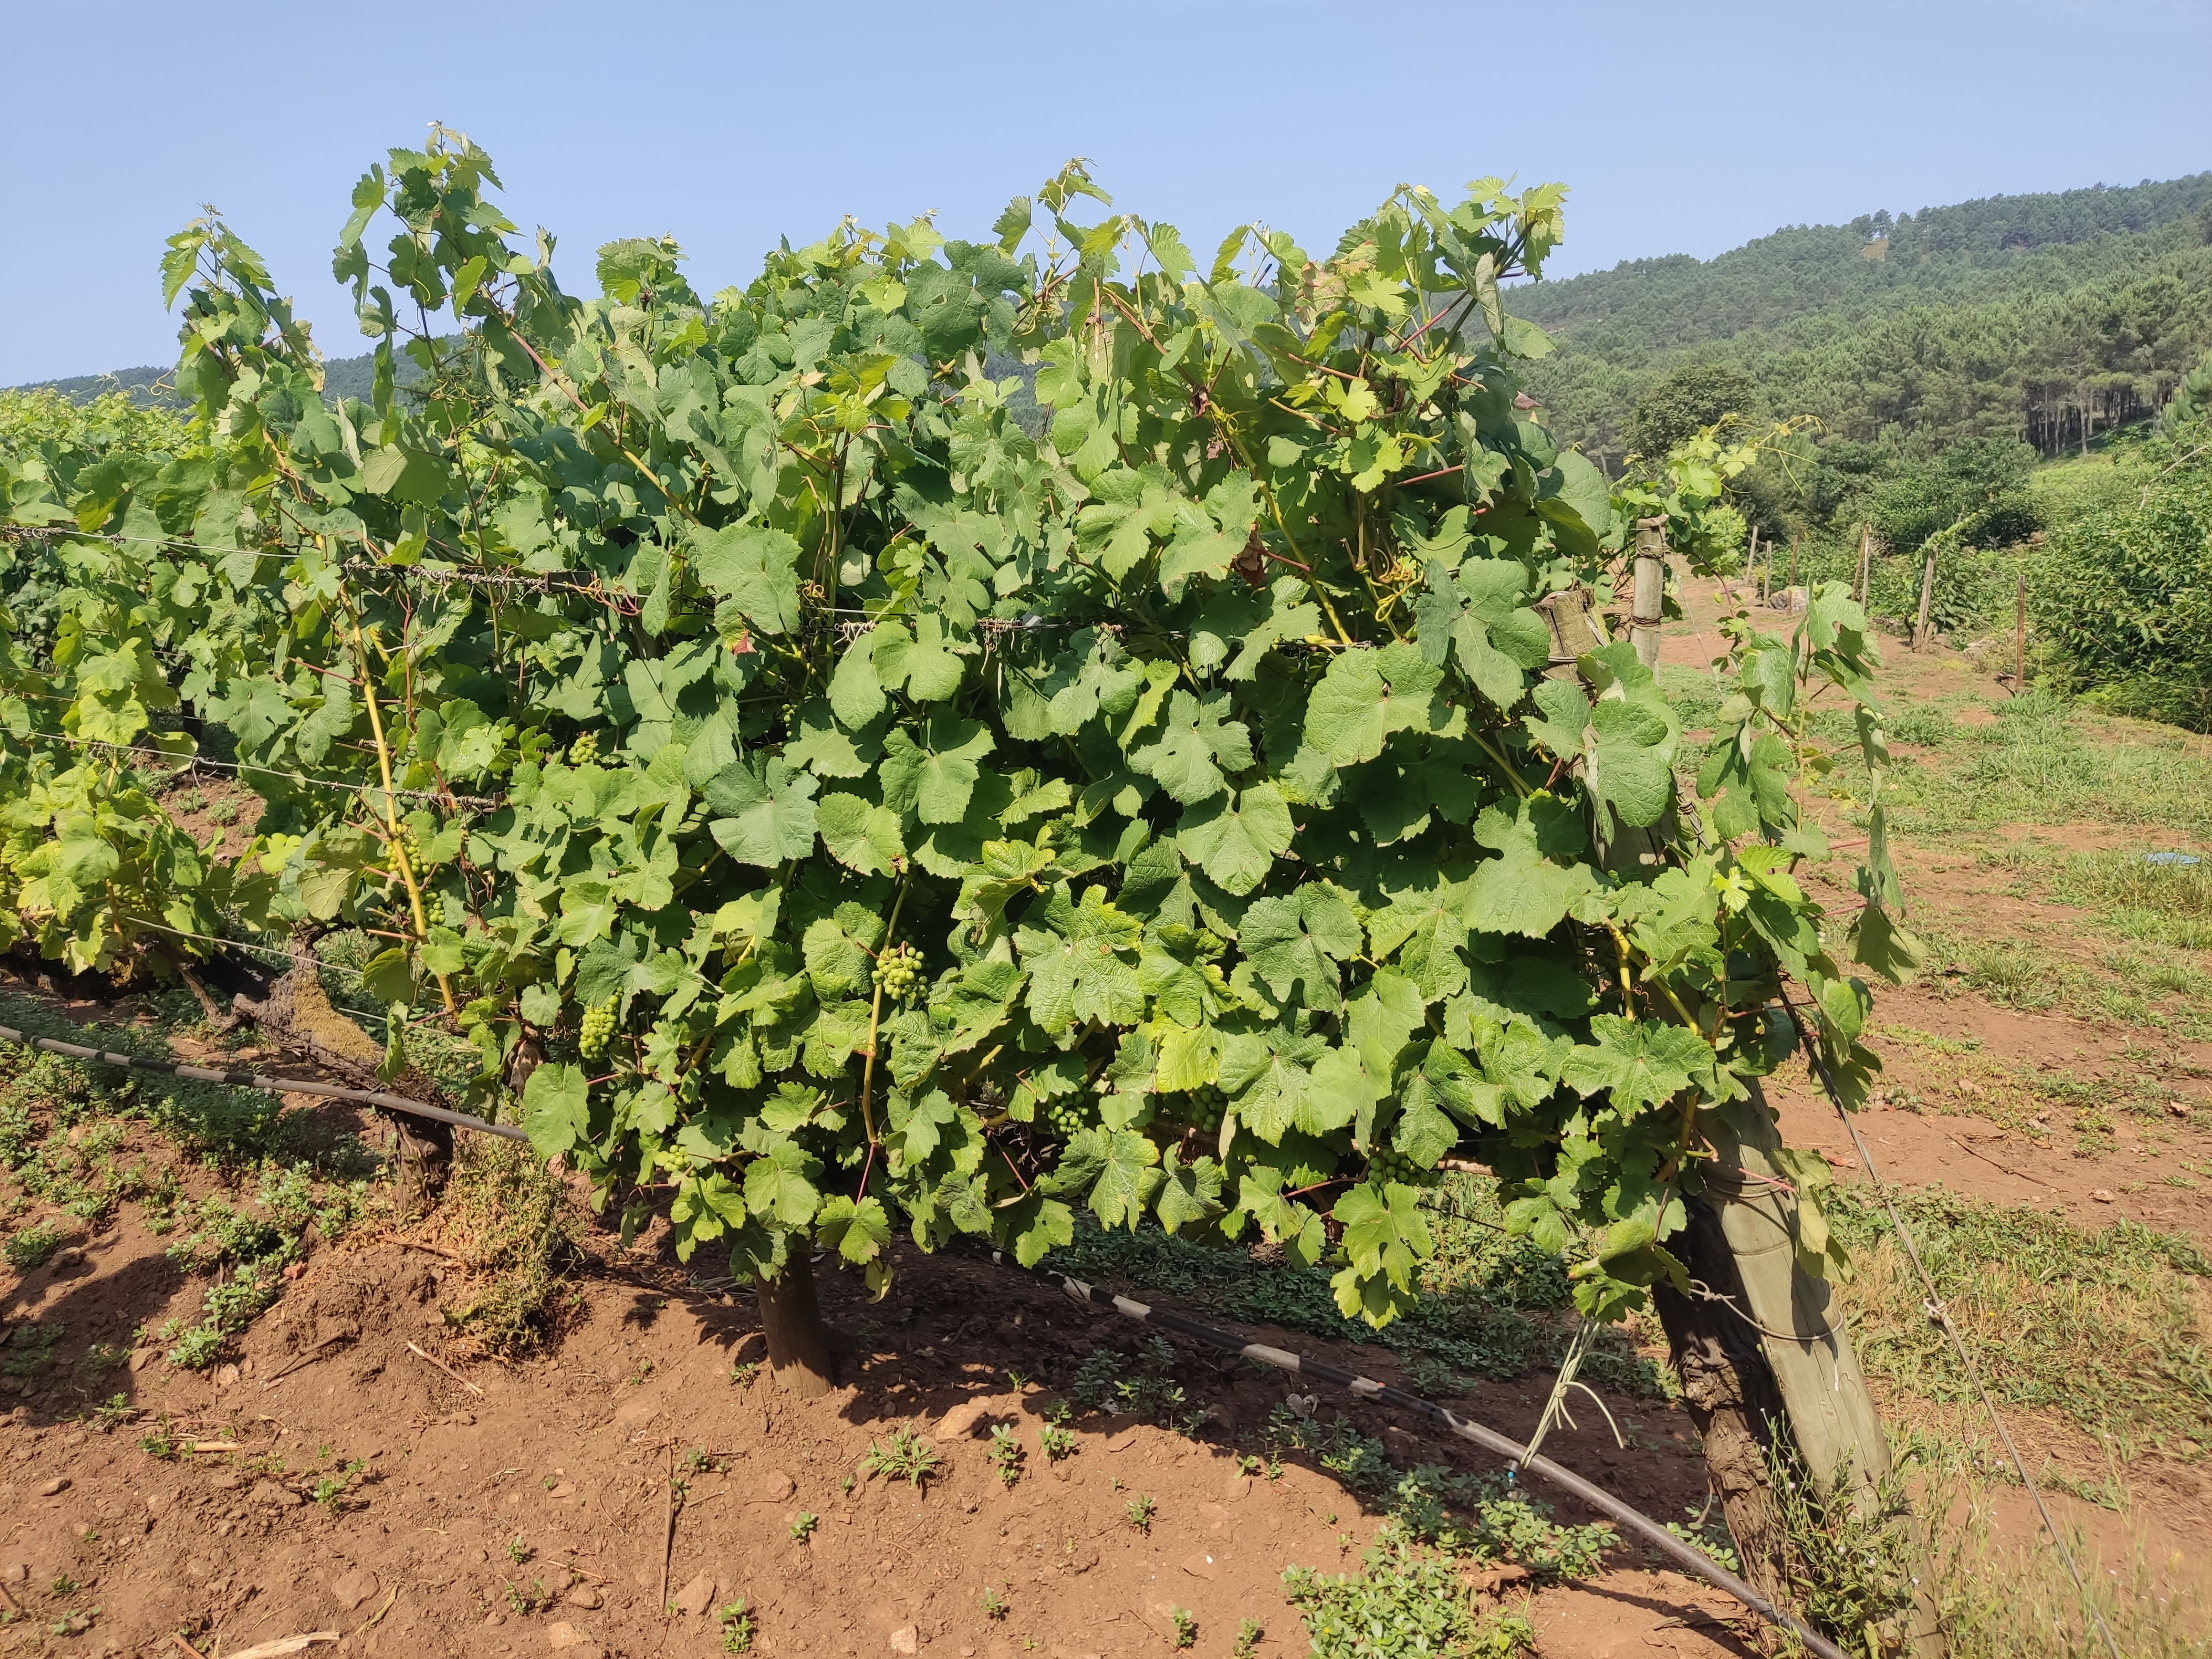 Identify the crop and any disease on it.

grapevine, not affected by esca disease
